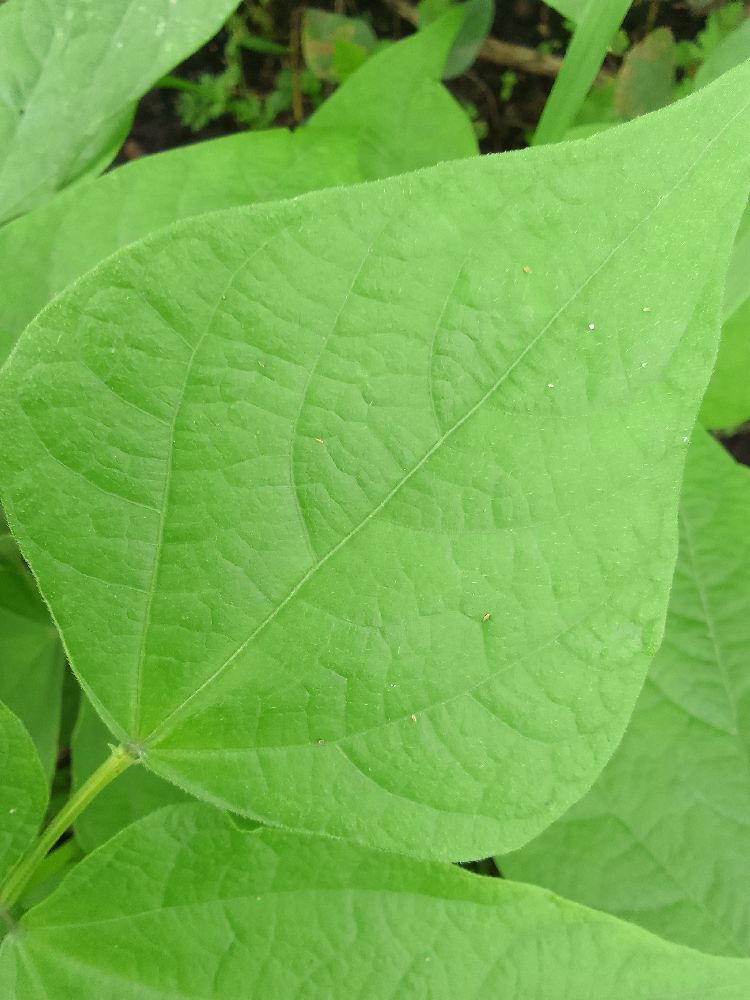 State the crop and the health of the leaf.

common bean, healthy
